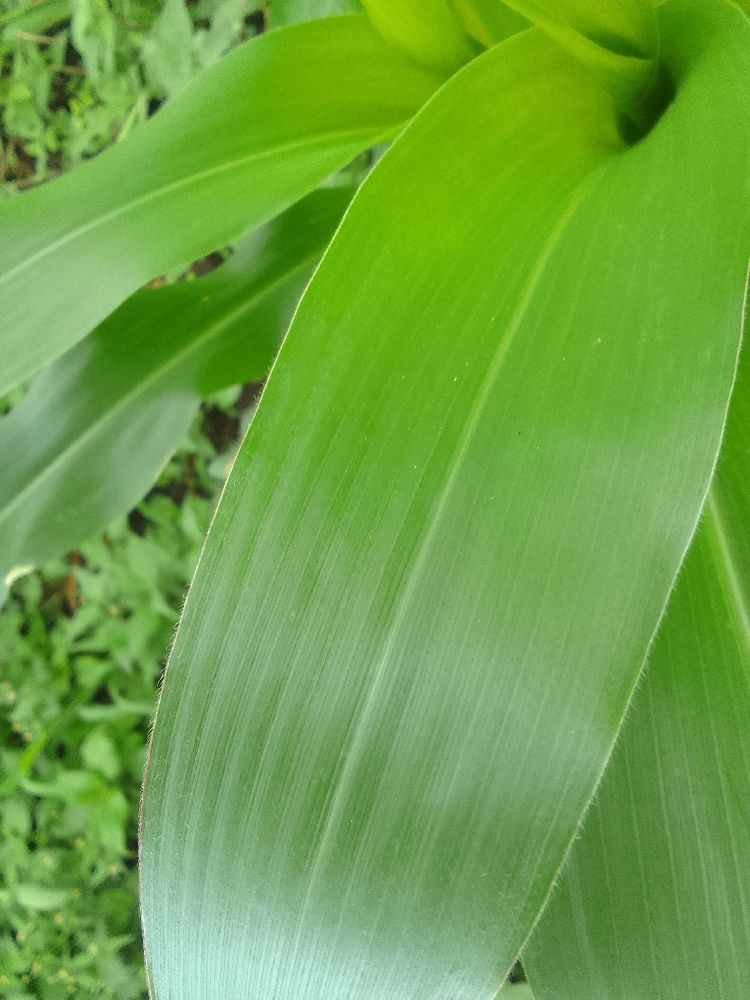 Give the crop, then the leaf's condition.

maize, healthy
